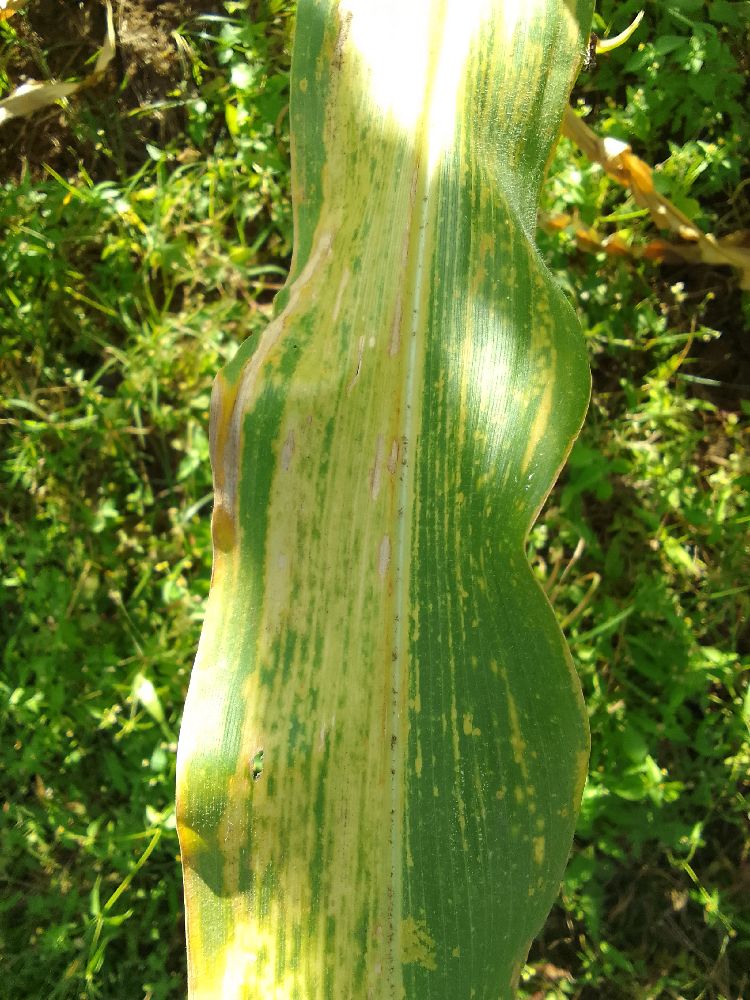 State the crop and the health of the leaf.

maize, maize lethal necrosis
